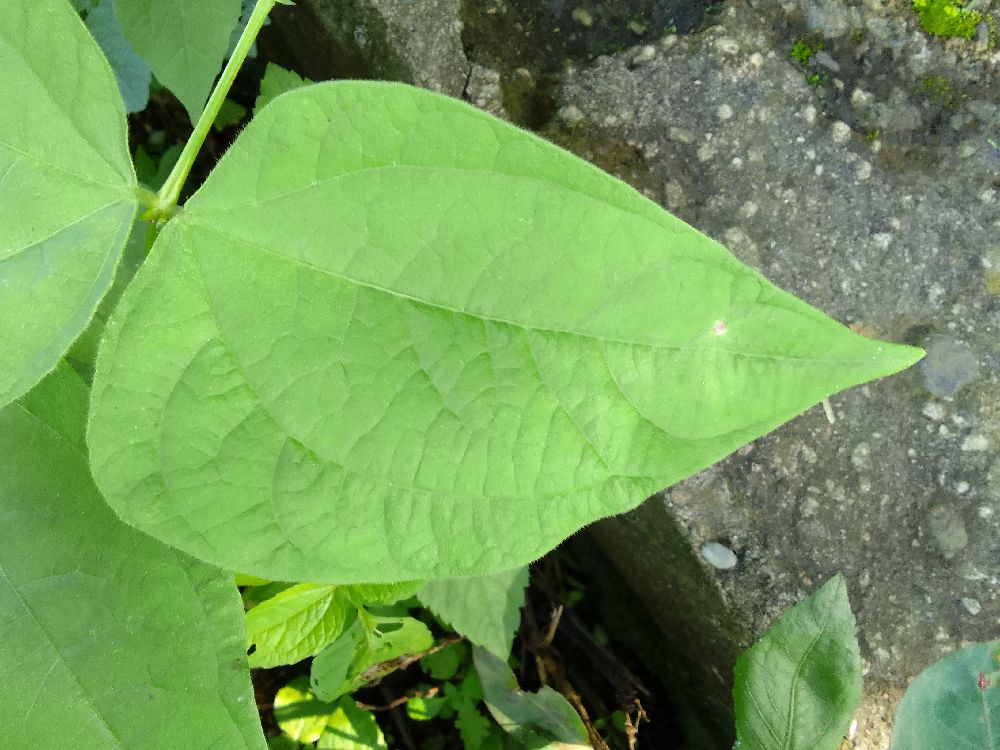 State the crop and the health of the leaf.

common bean, healthy
